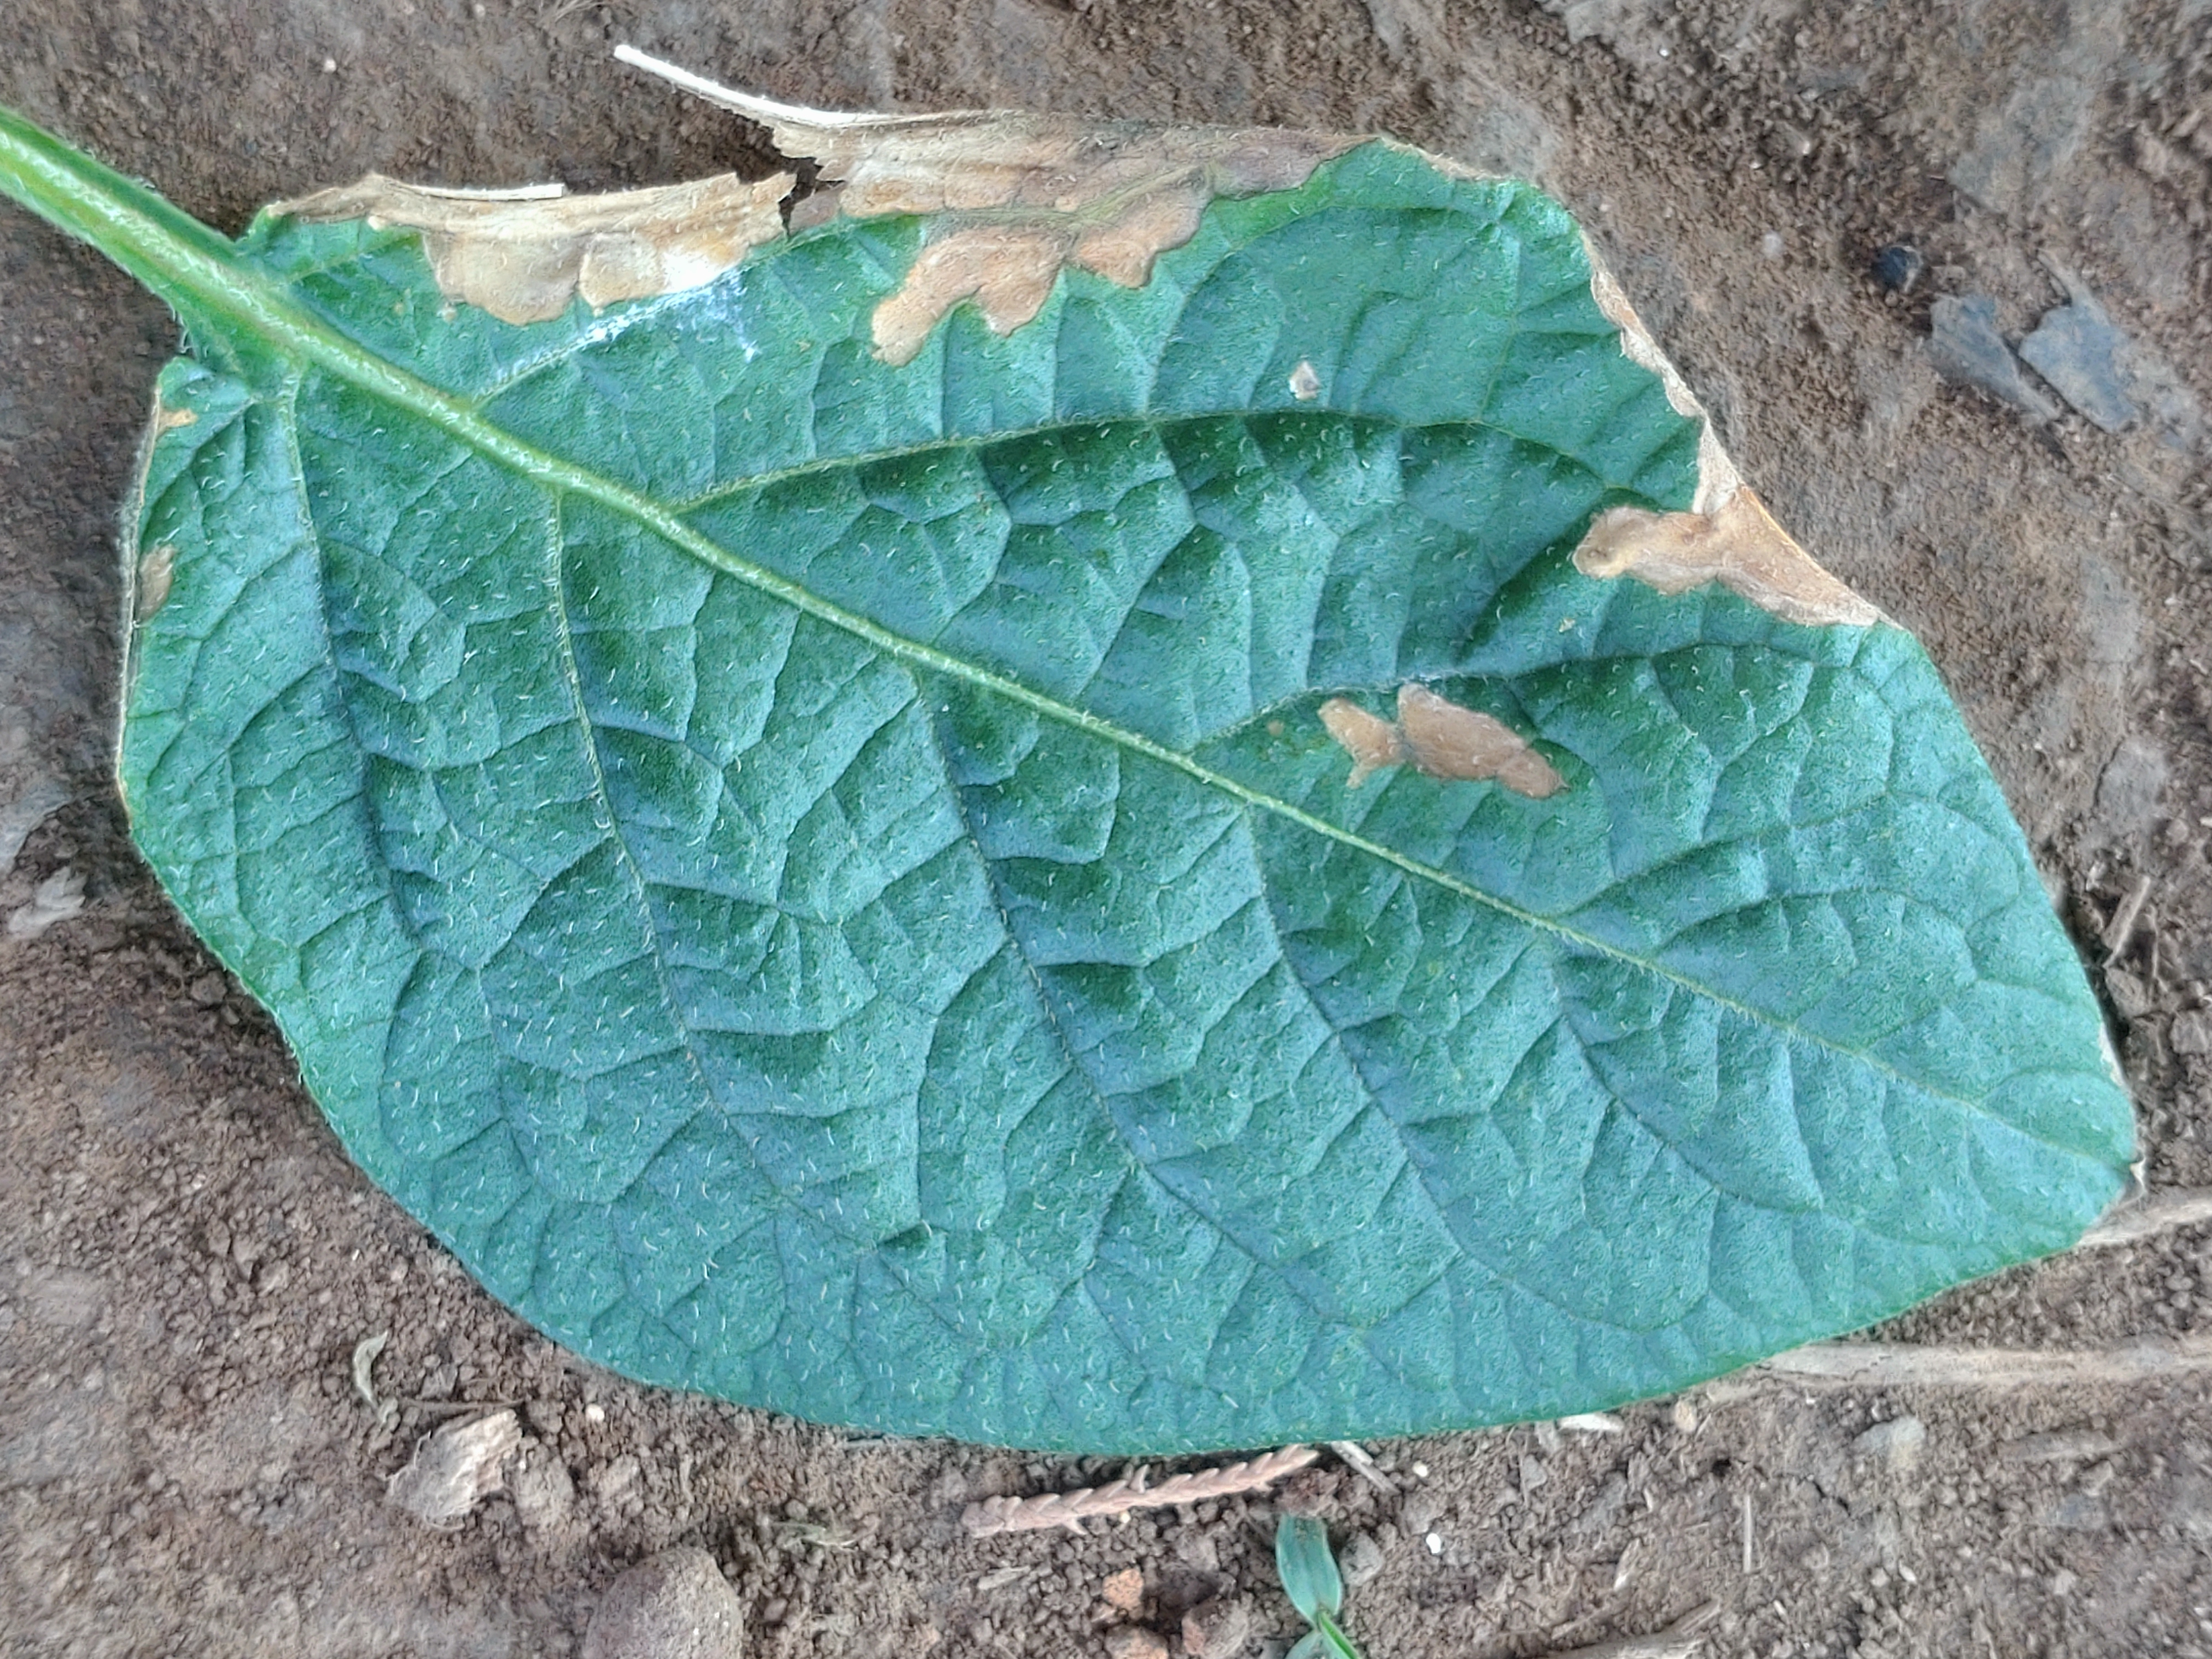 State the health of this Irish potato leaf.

early blight
